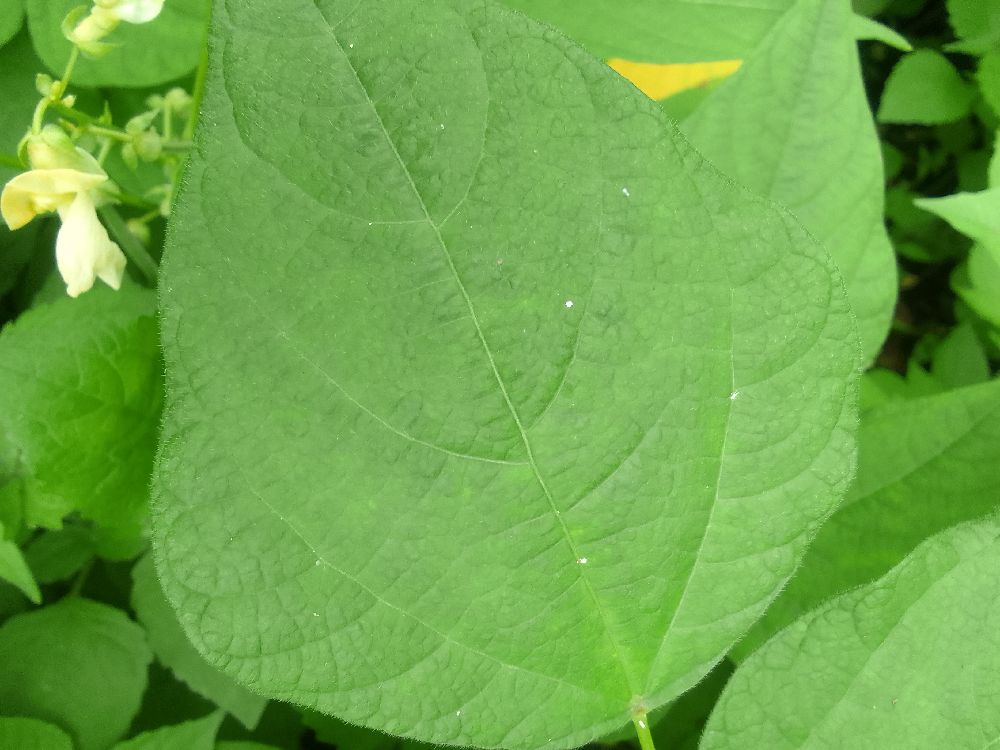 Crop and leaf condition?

common bean, healthy
